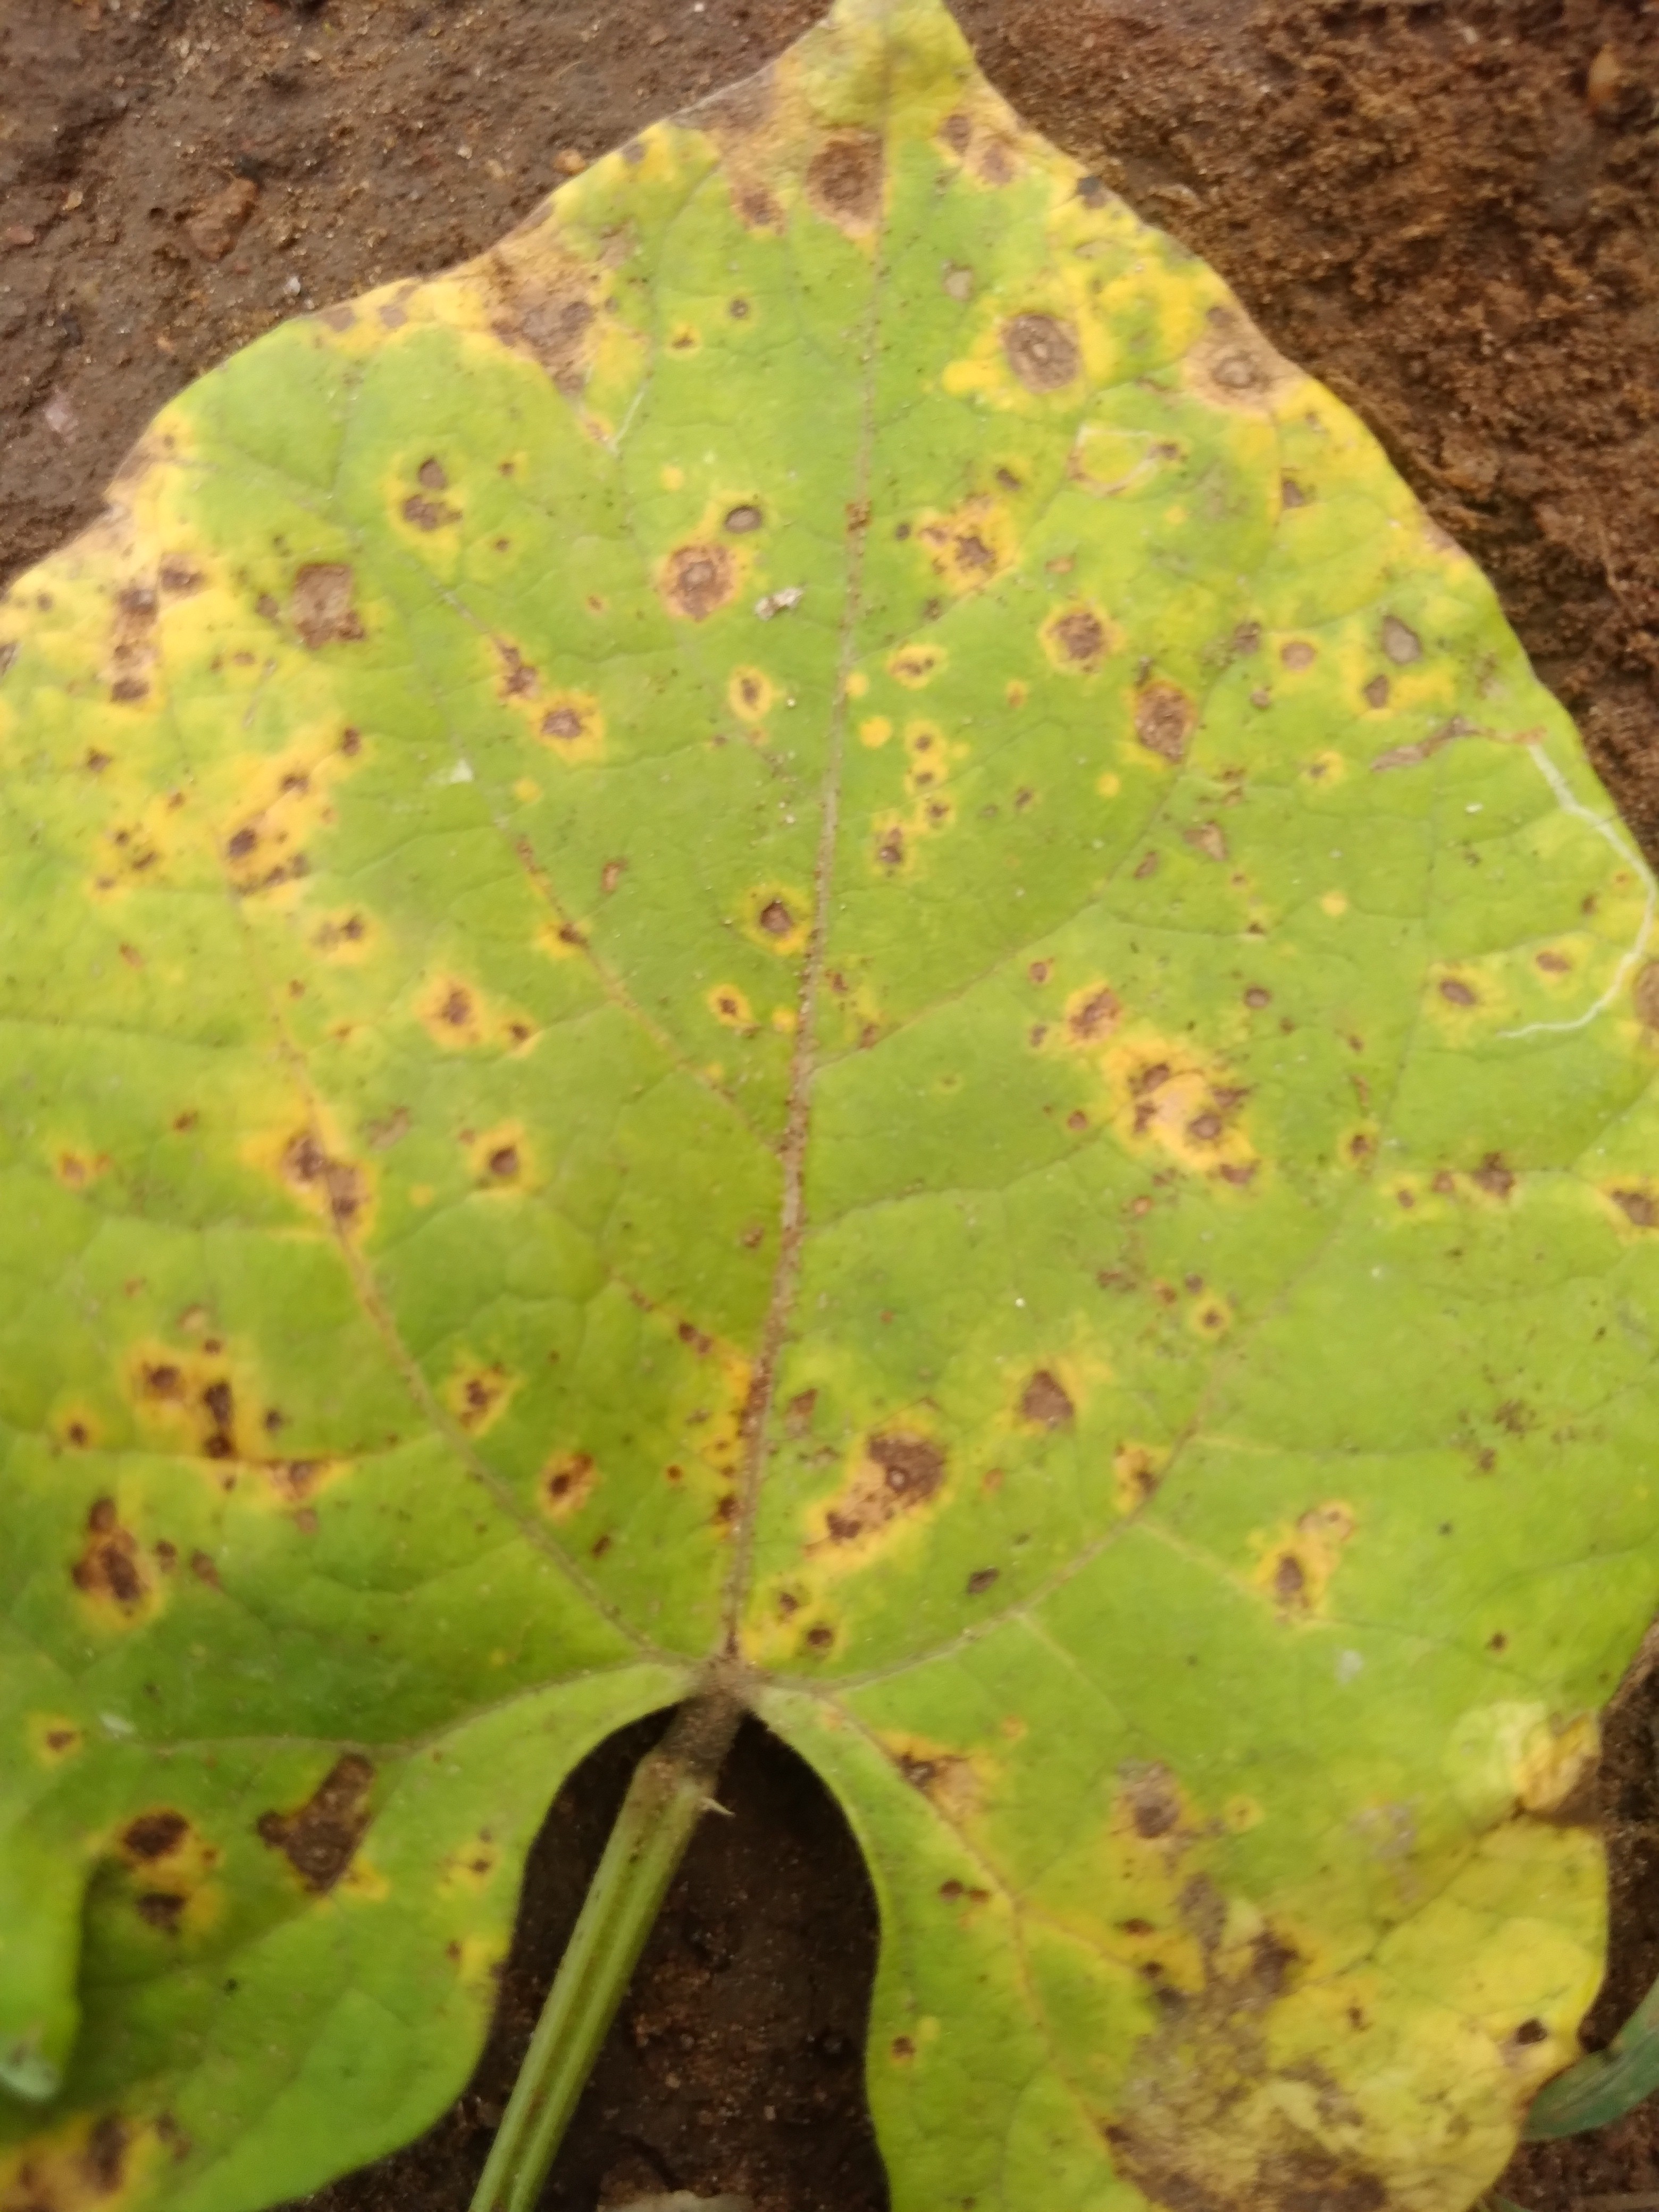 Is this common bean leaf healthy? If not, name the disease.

rust
